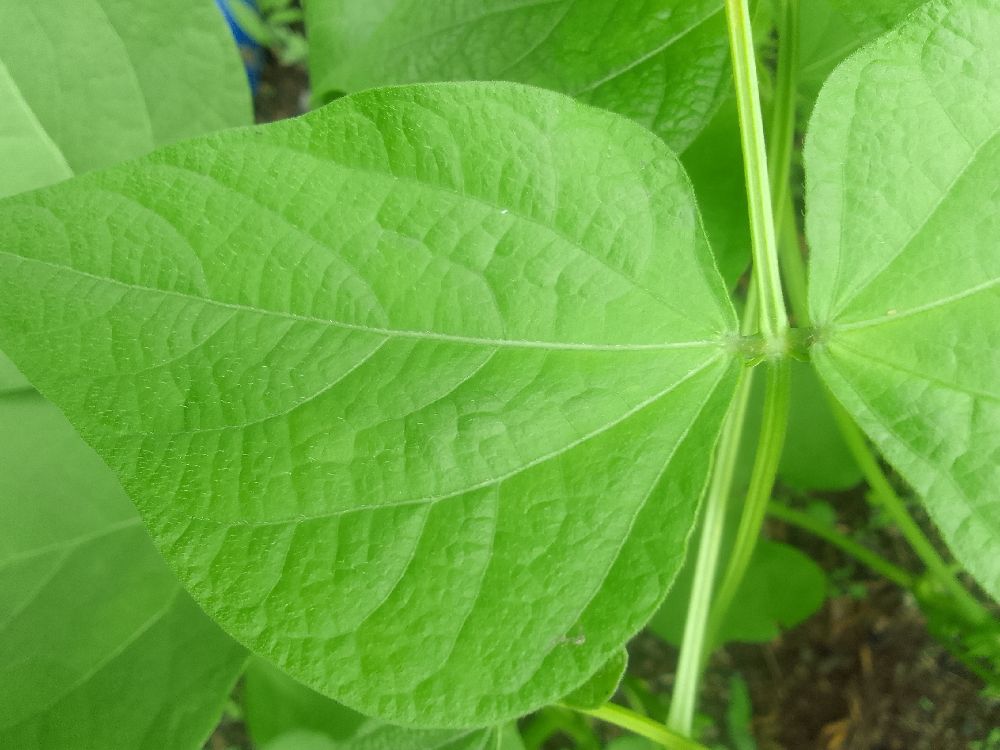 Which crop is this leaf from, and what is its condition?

common bean, healthy
